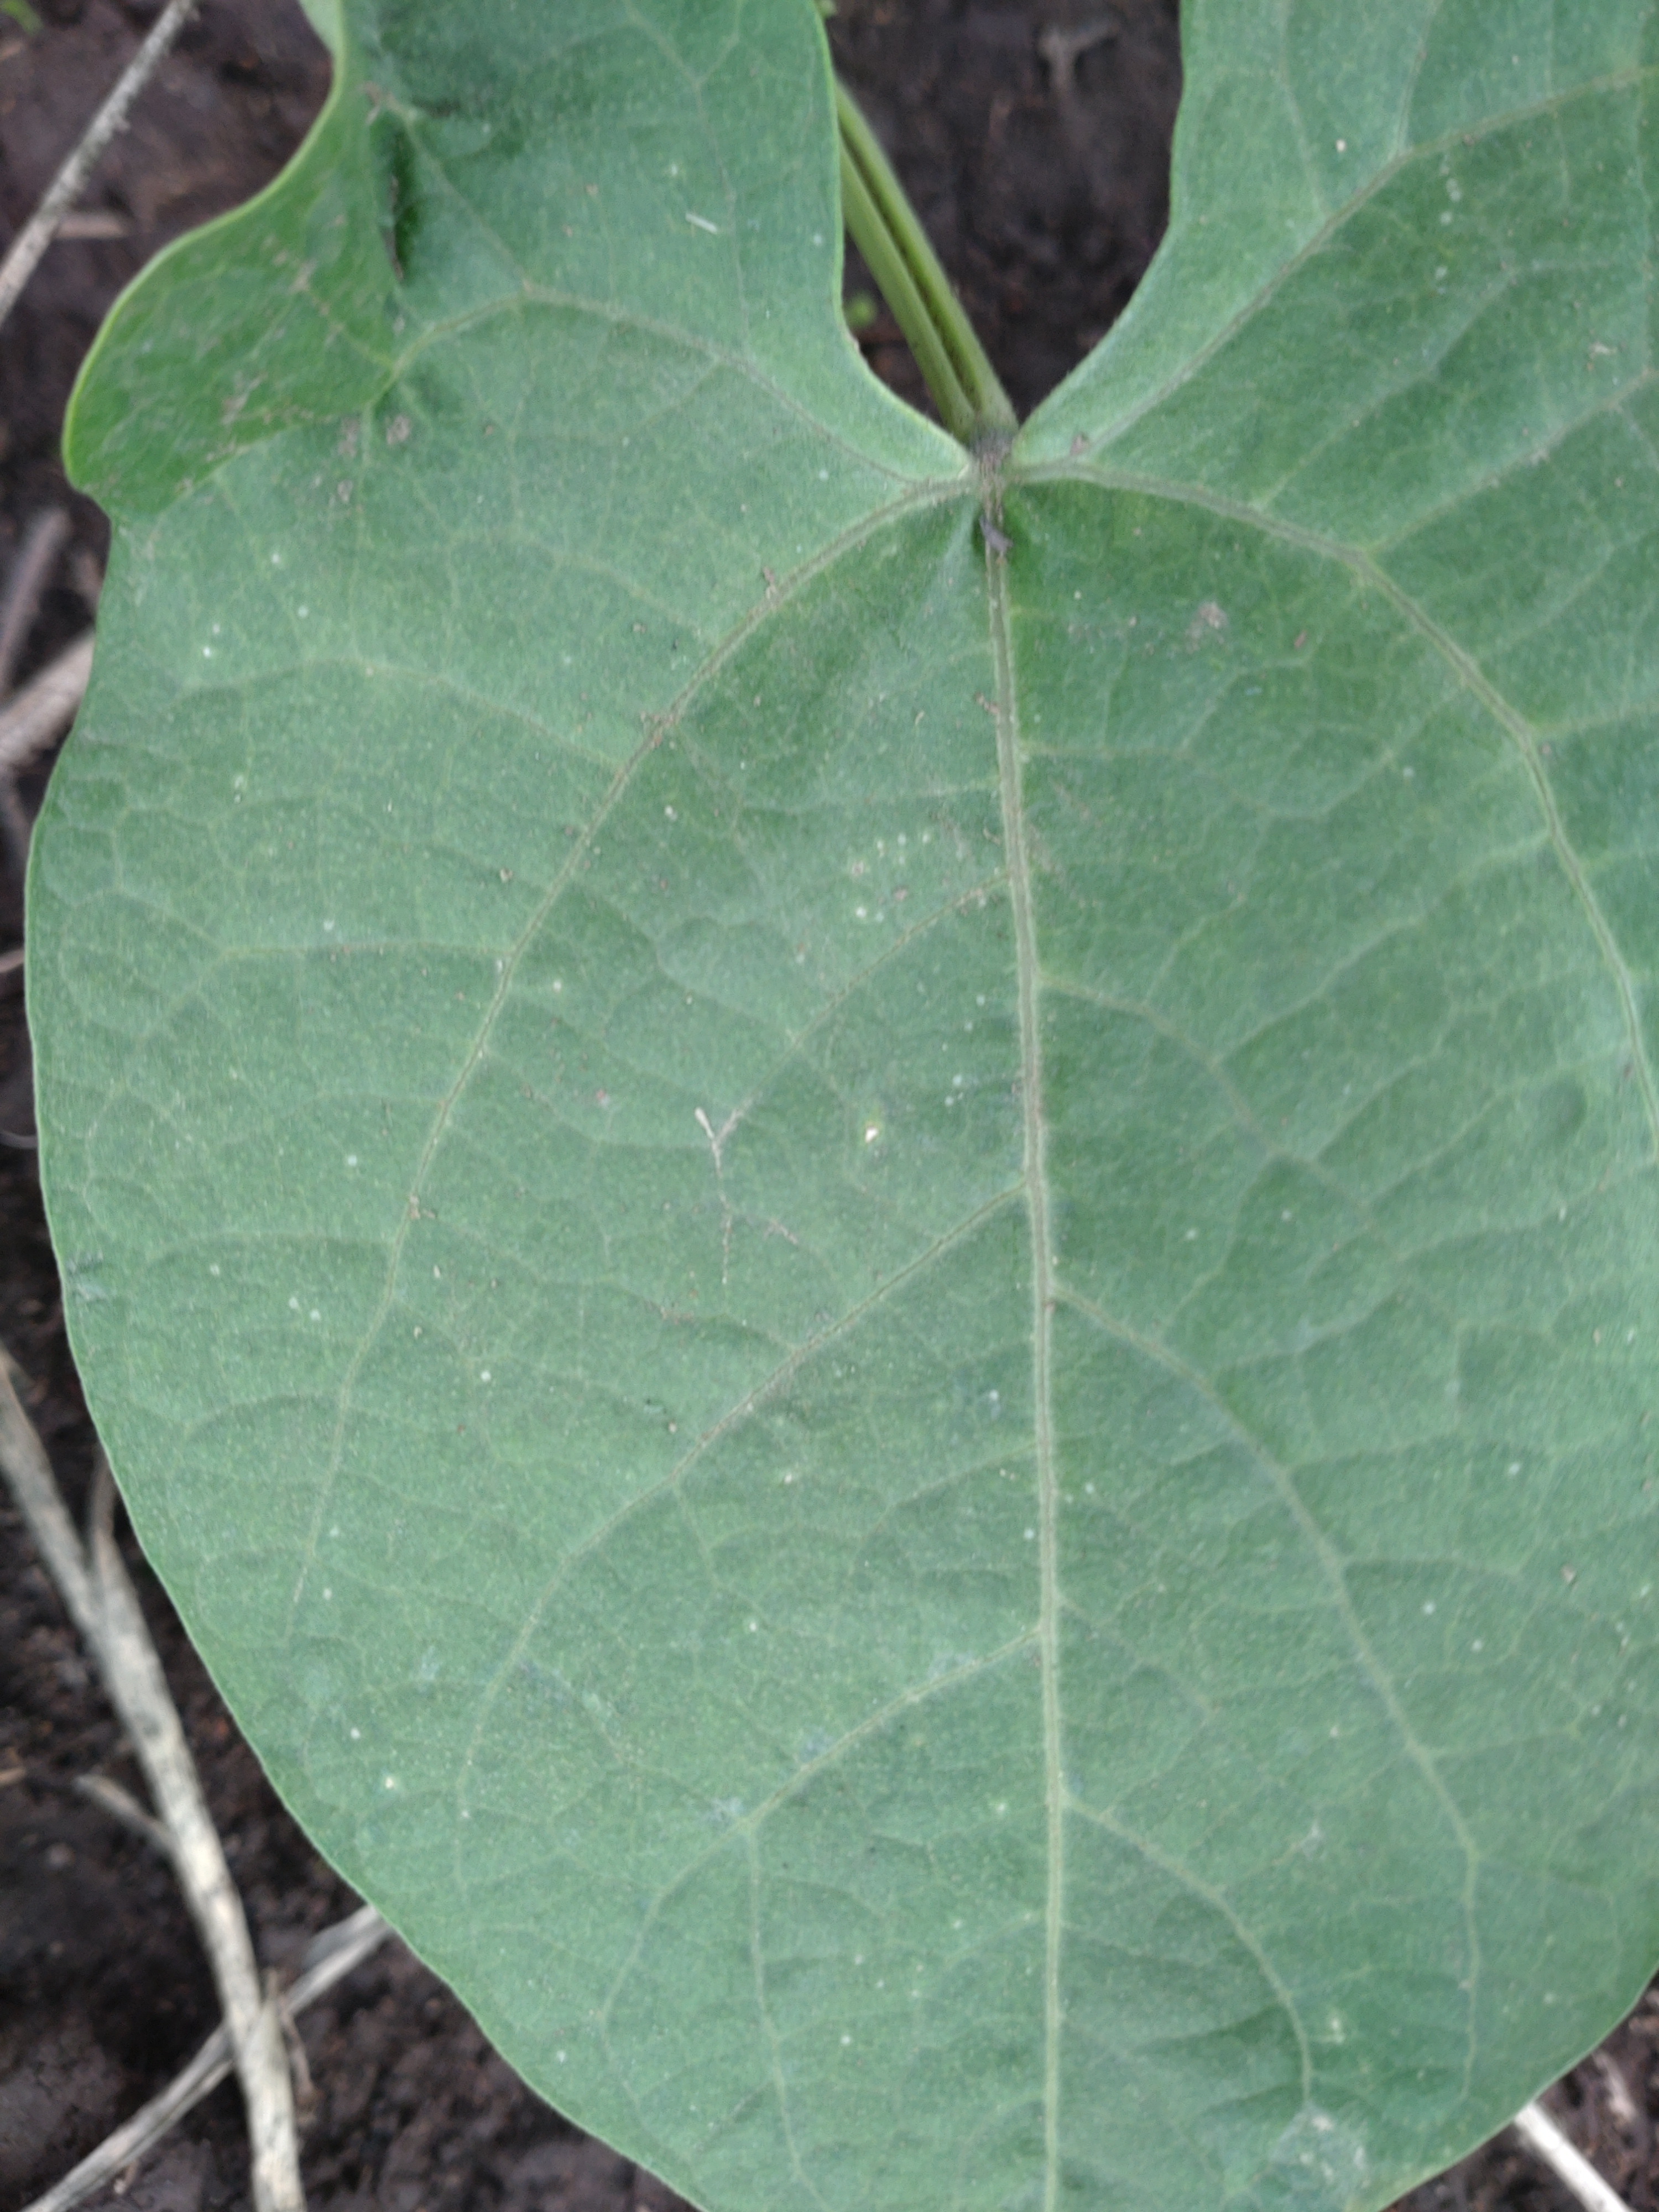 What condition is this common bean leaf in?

healthy
